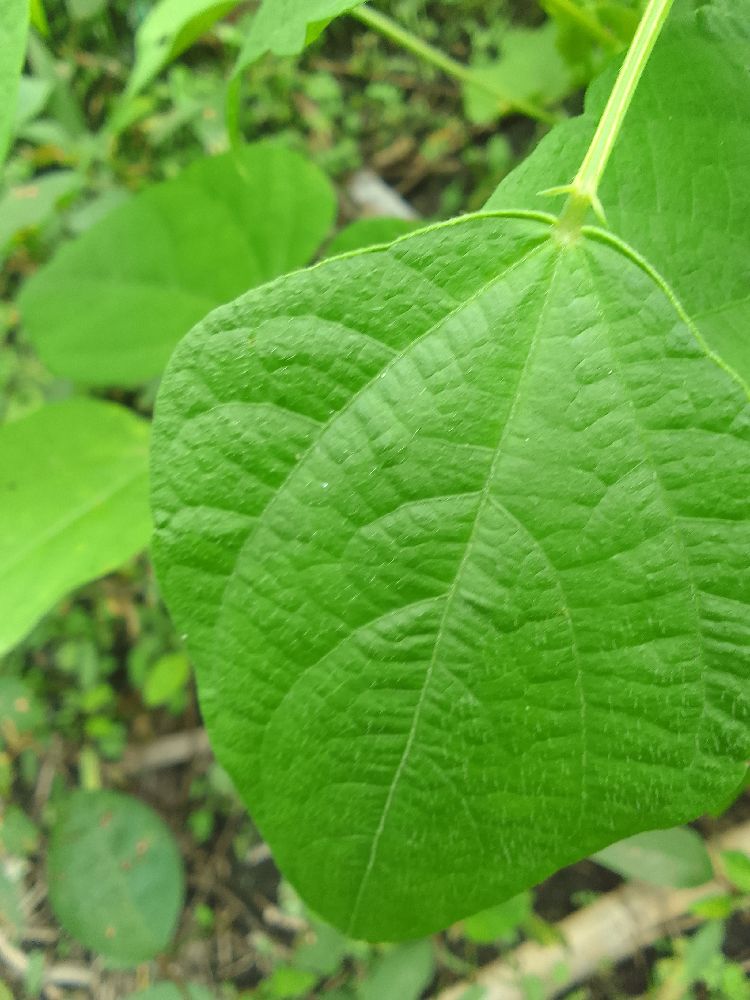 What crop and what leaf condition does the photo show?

common bean, healthy
